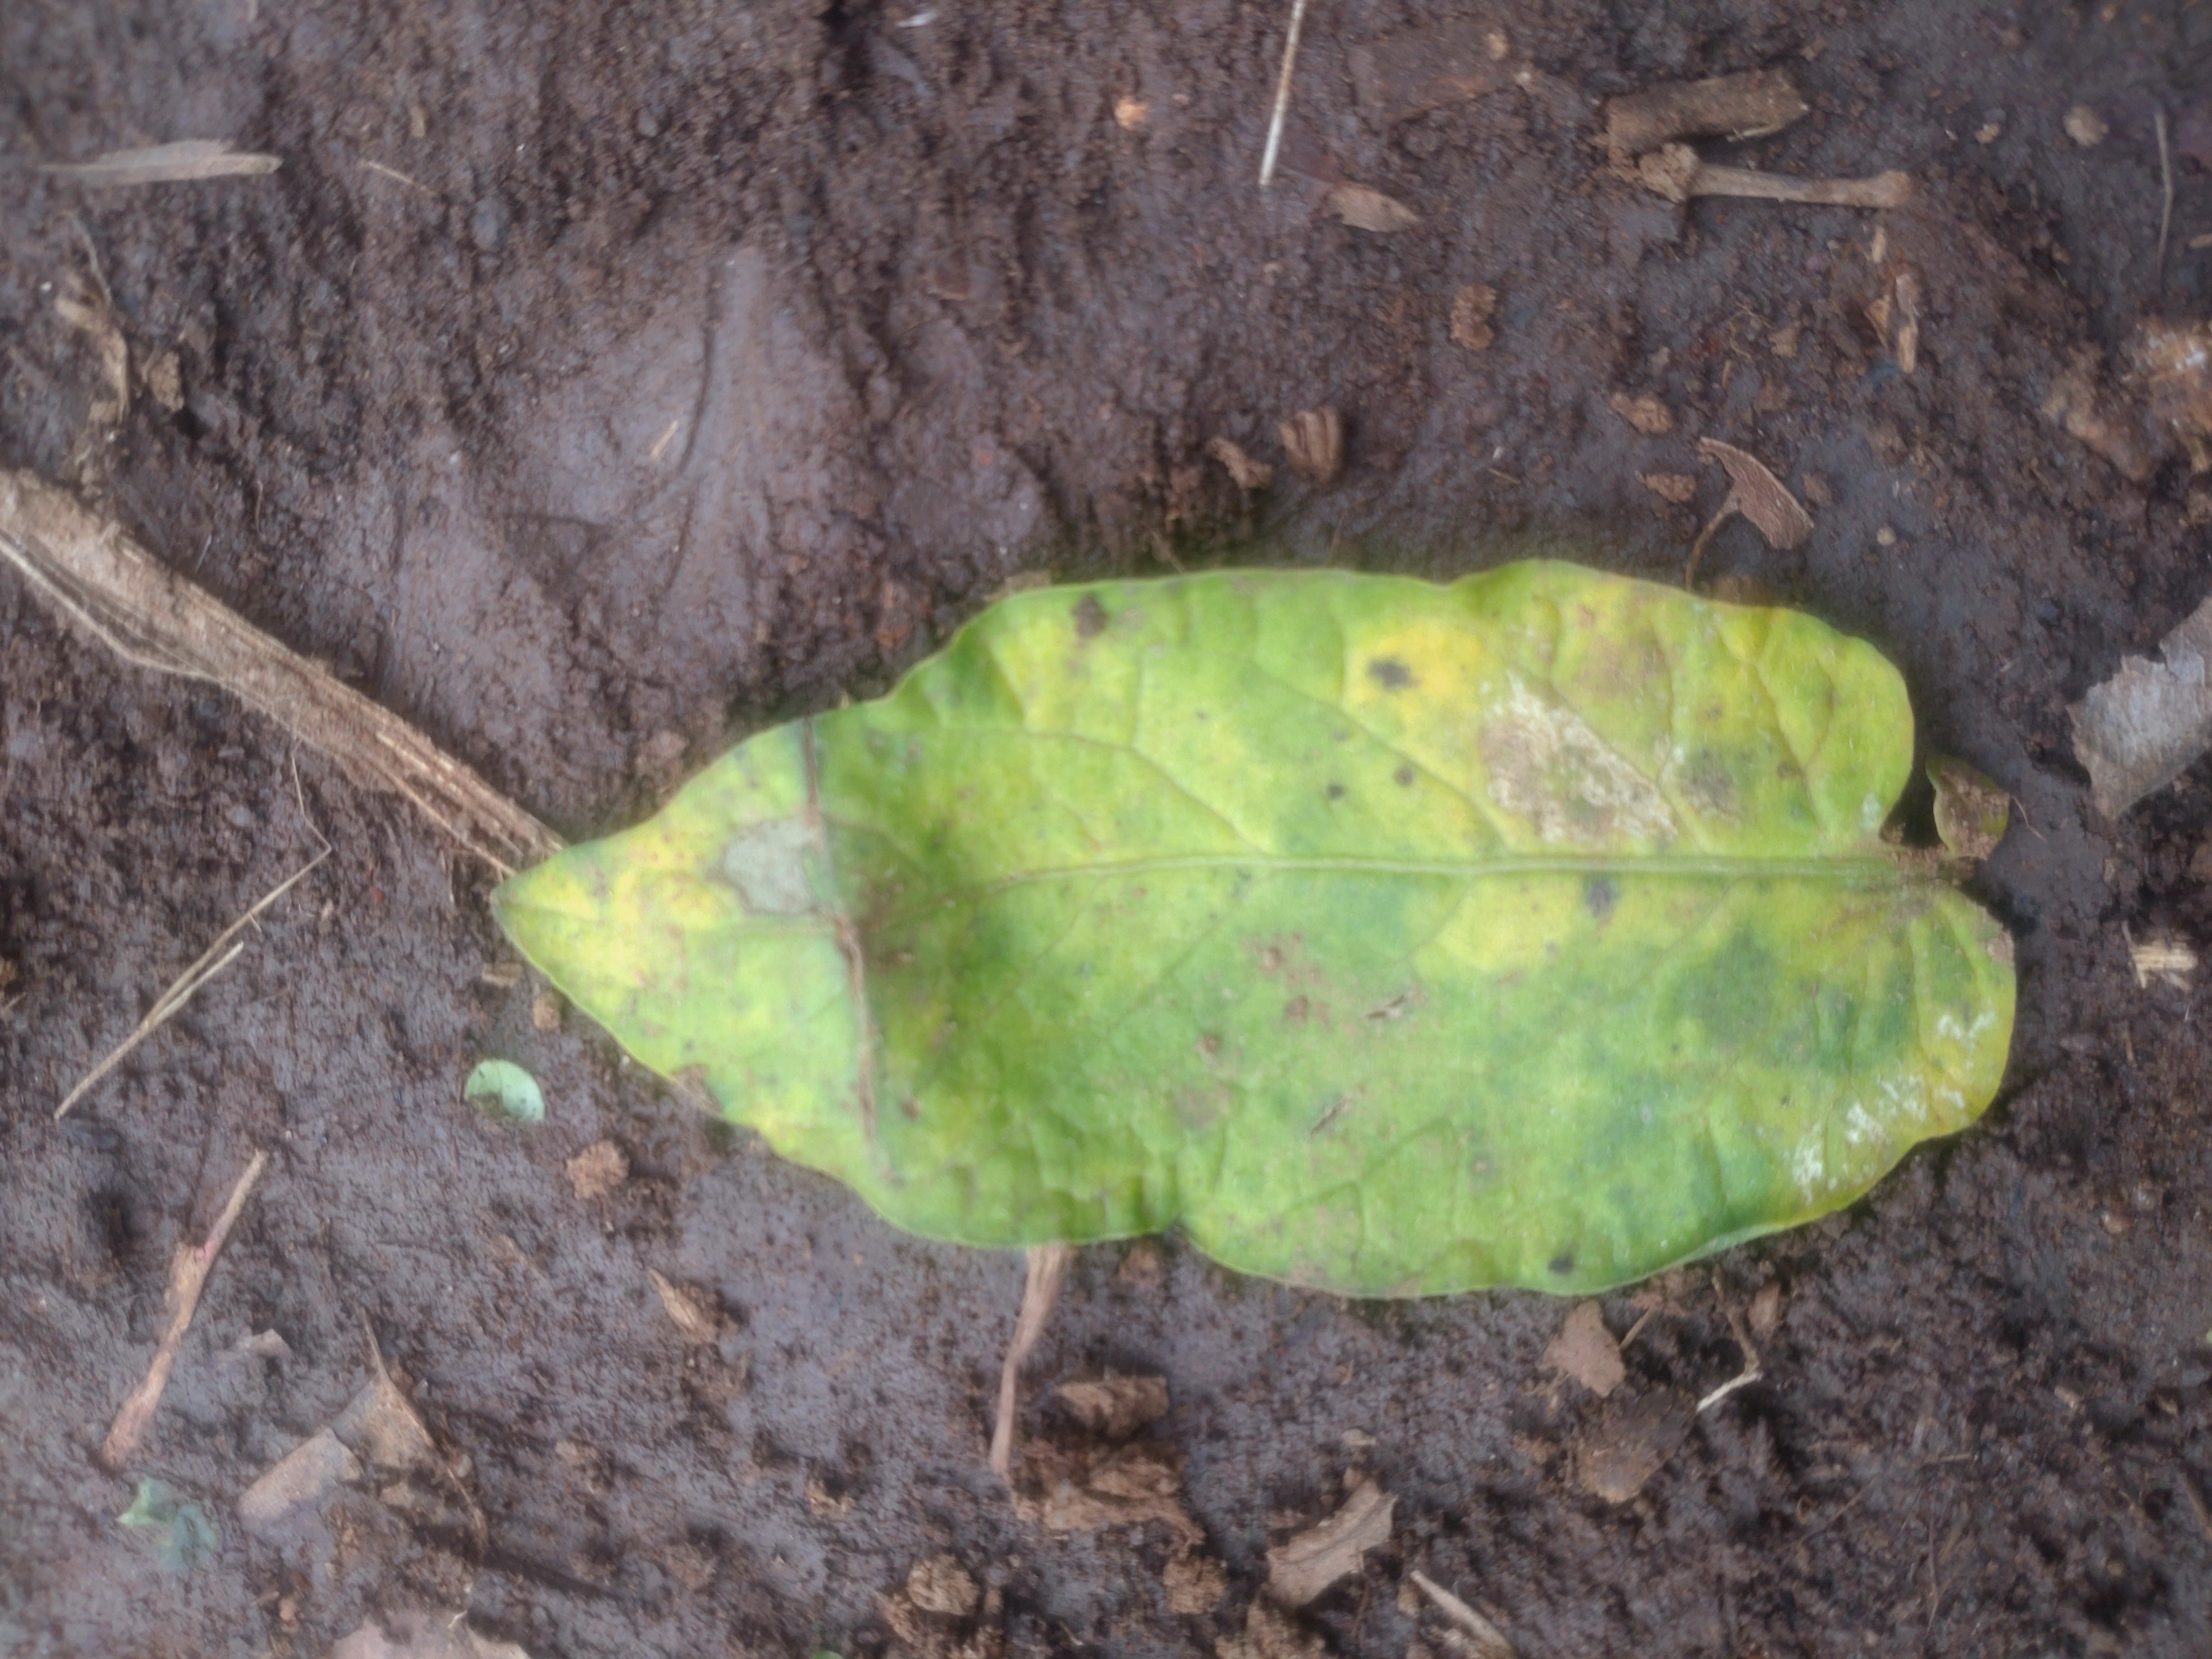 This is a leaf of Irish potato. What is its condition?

late blight
